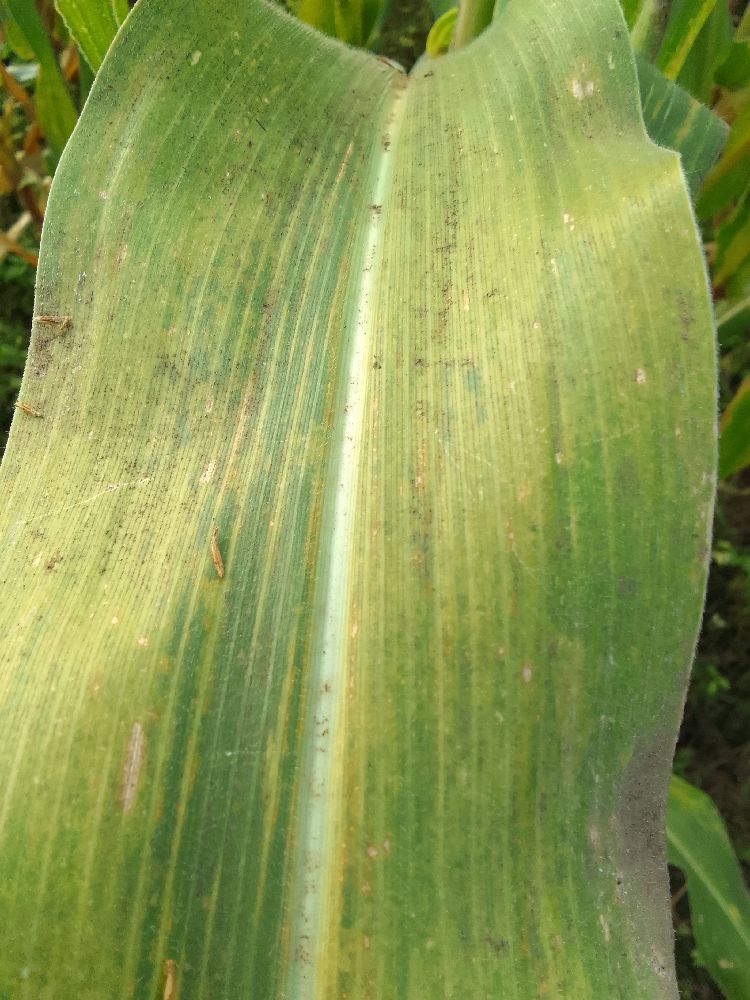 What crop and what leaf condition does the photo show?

maize, maize lethal necrosis
